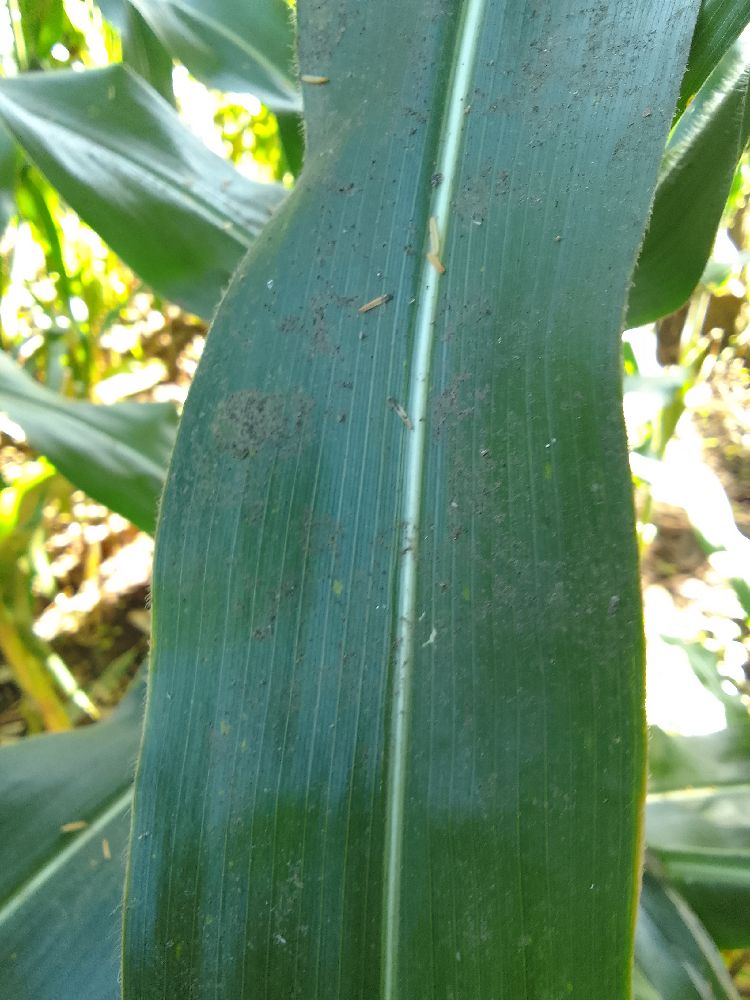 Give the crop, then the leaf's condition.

maize, healthy
